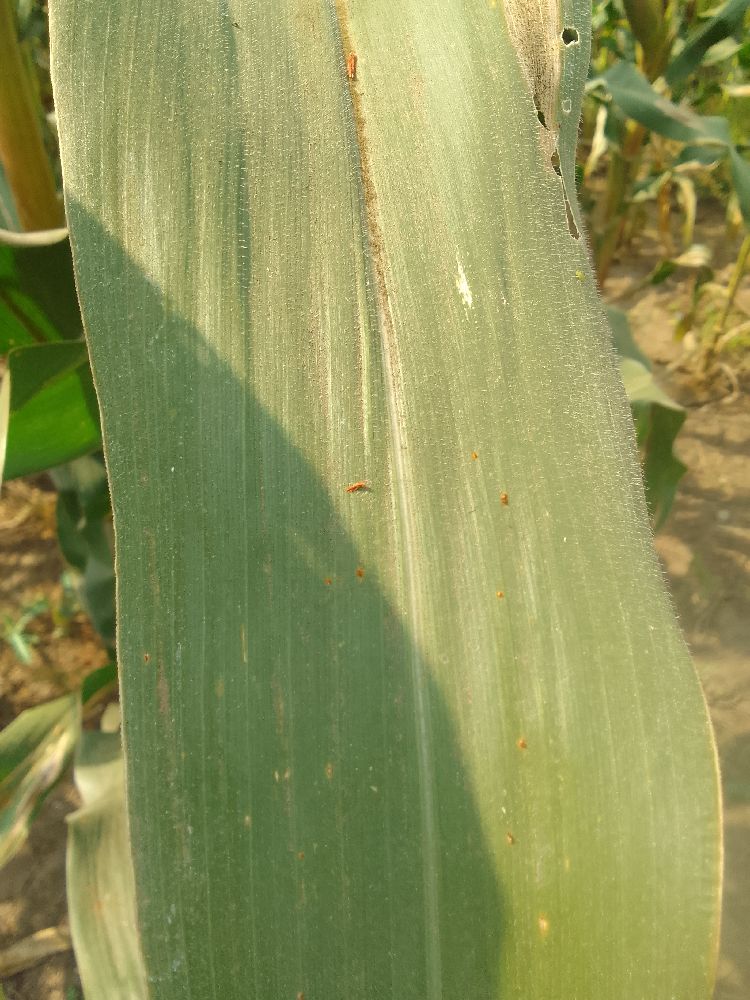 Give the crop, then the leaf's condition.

maize, healthy
